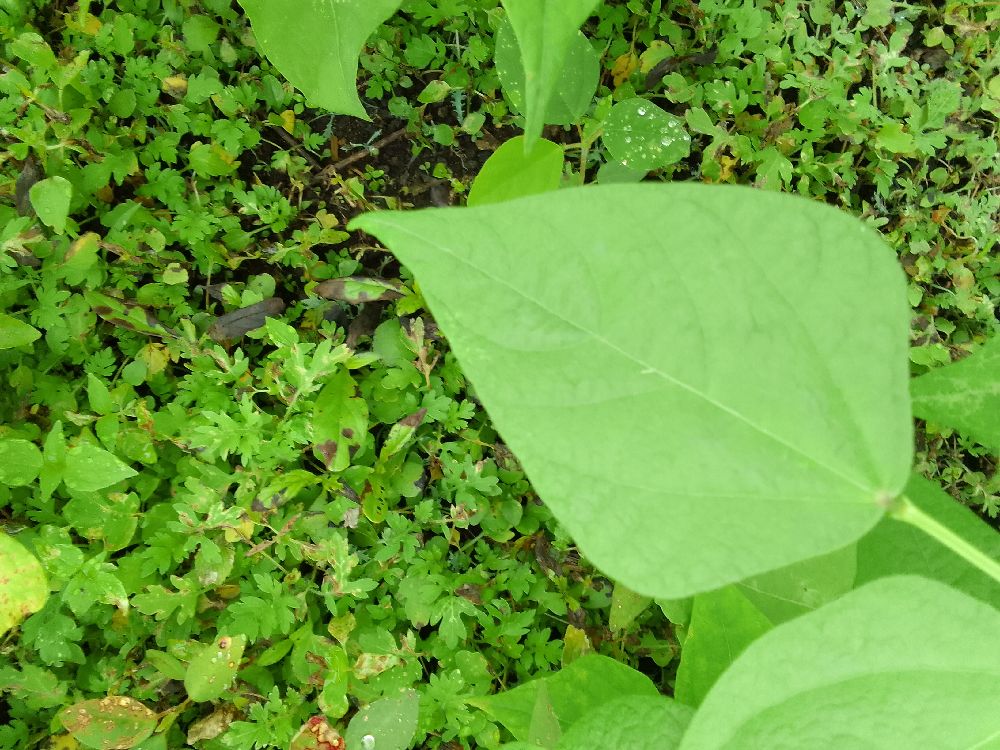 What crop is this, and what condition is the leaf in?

common bean, healthy
